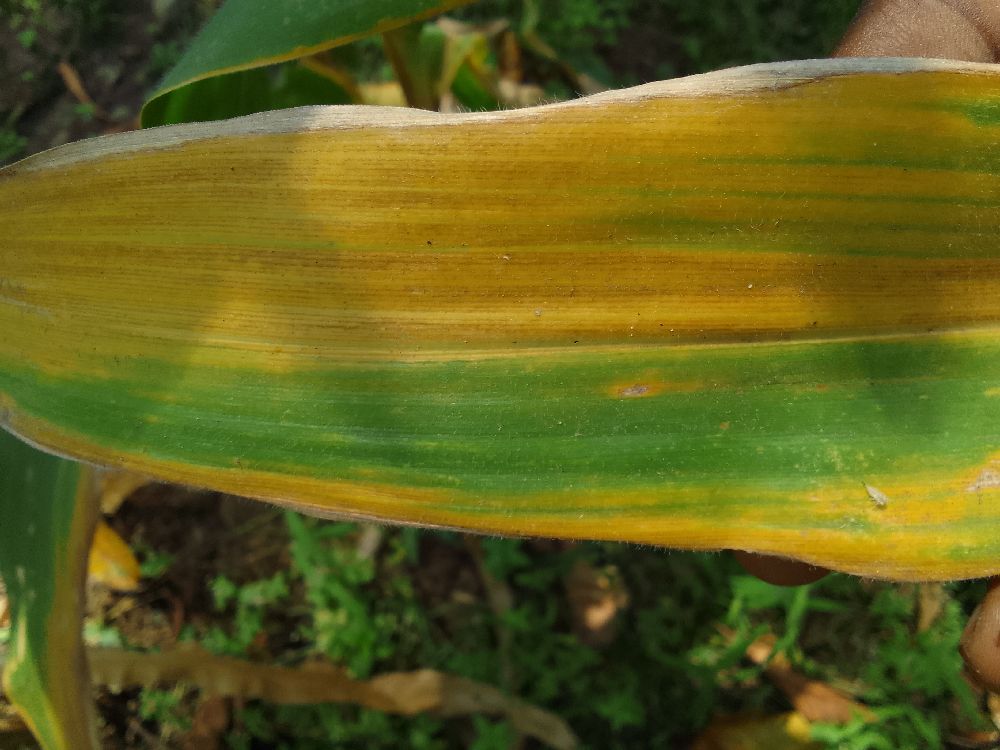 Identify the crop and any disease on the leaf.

maize, maize lethal necrosis
